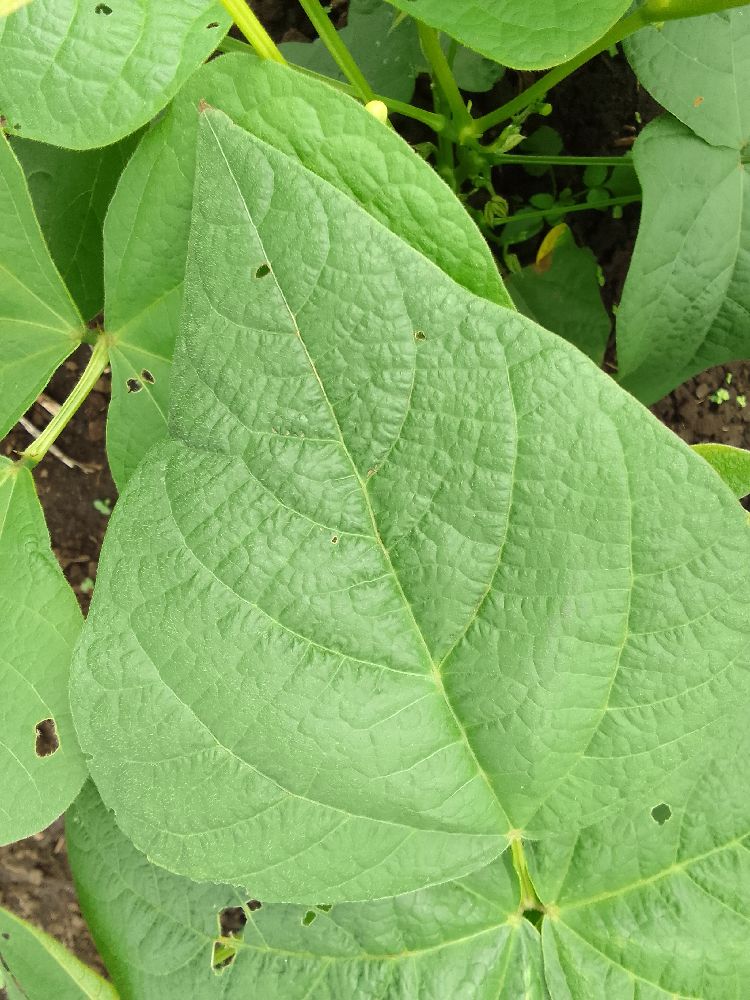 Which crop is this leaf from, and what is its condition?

common bean, healthy
